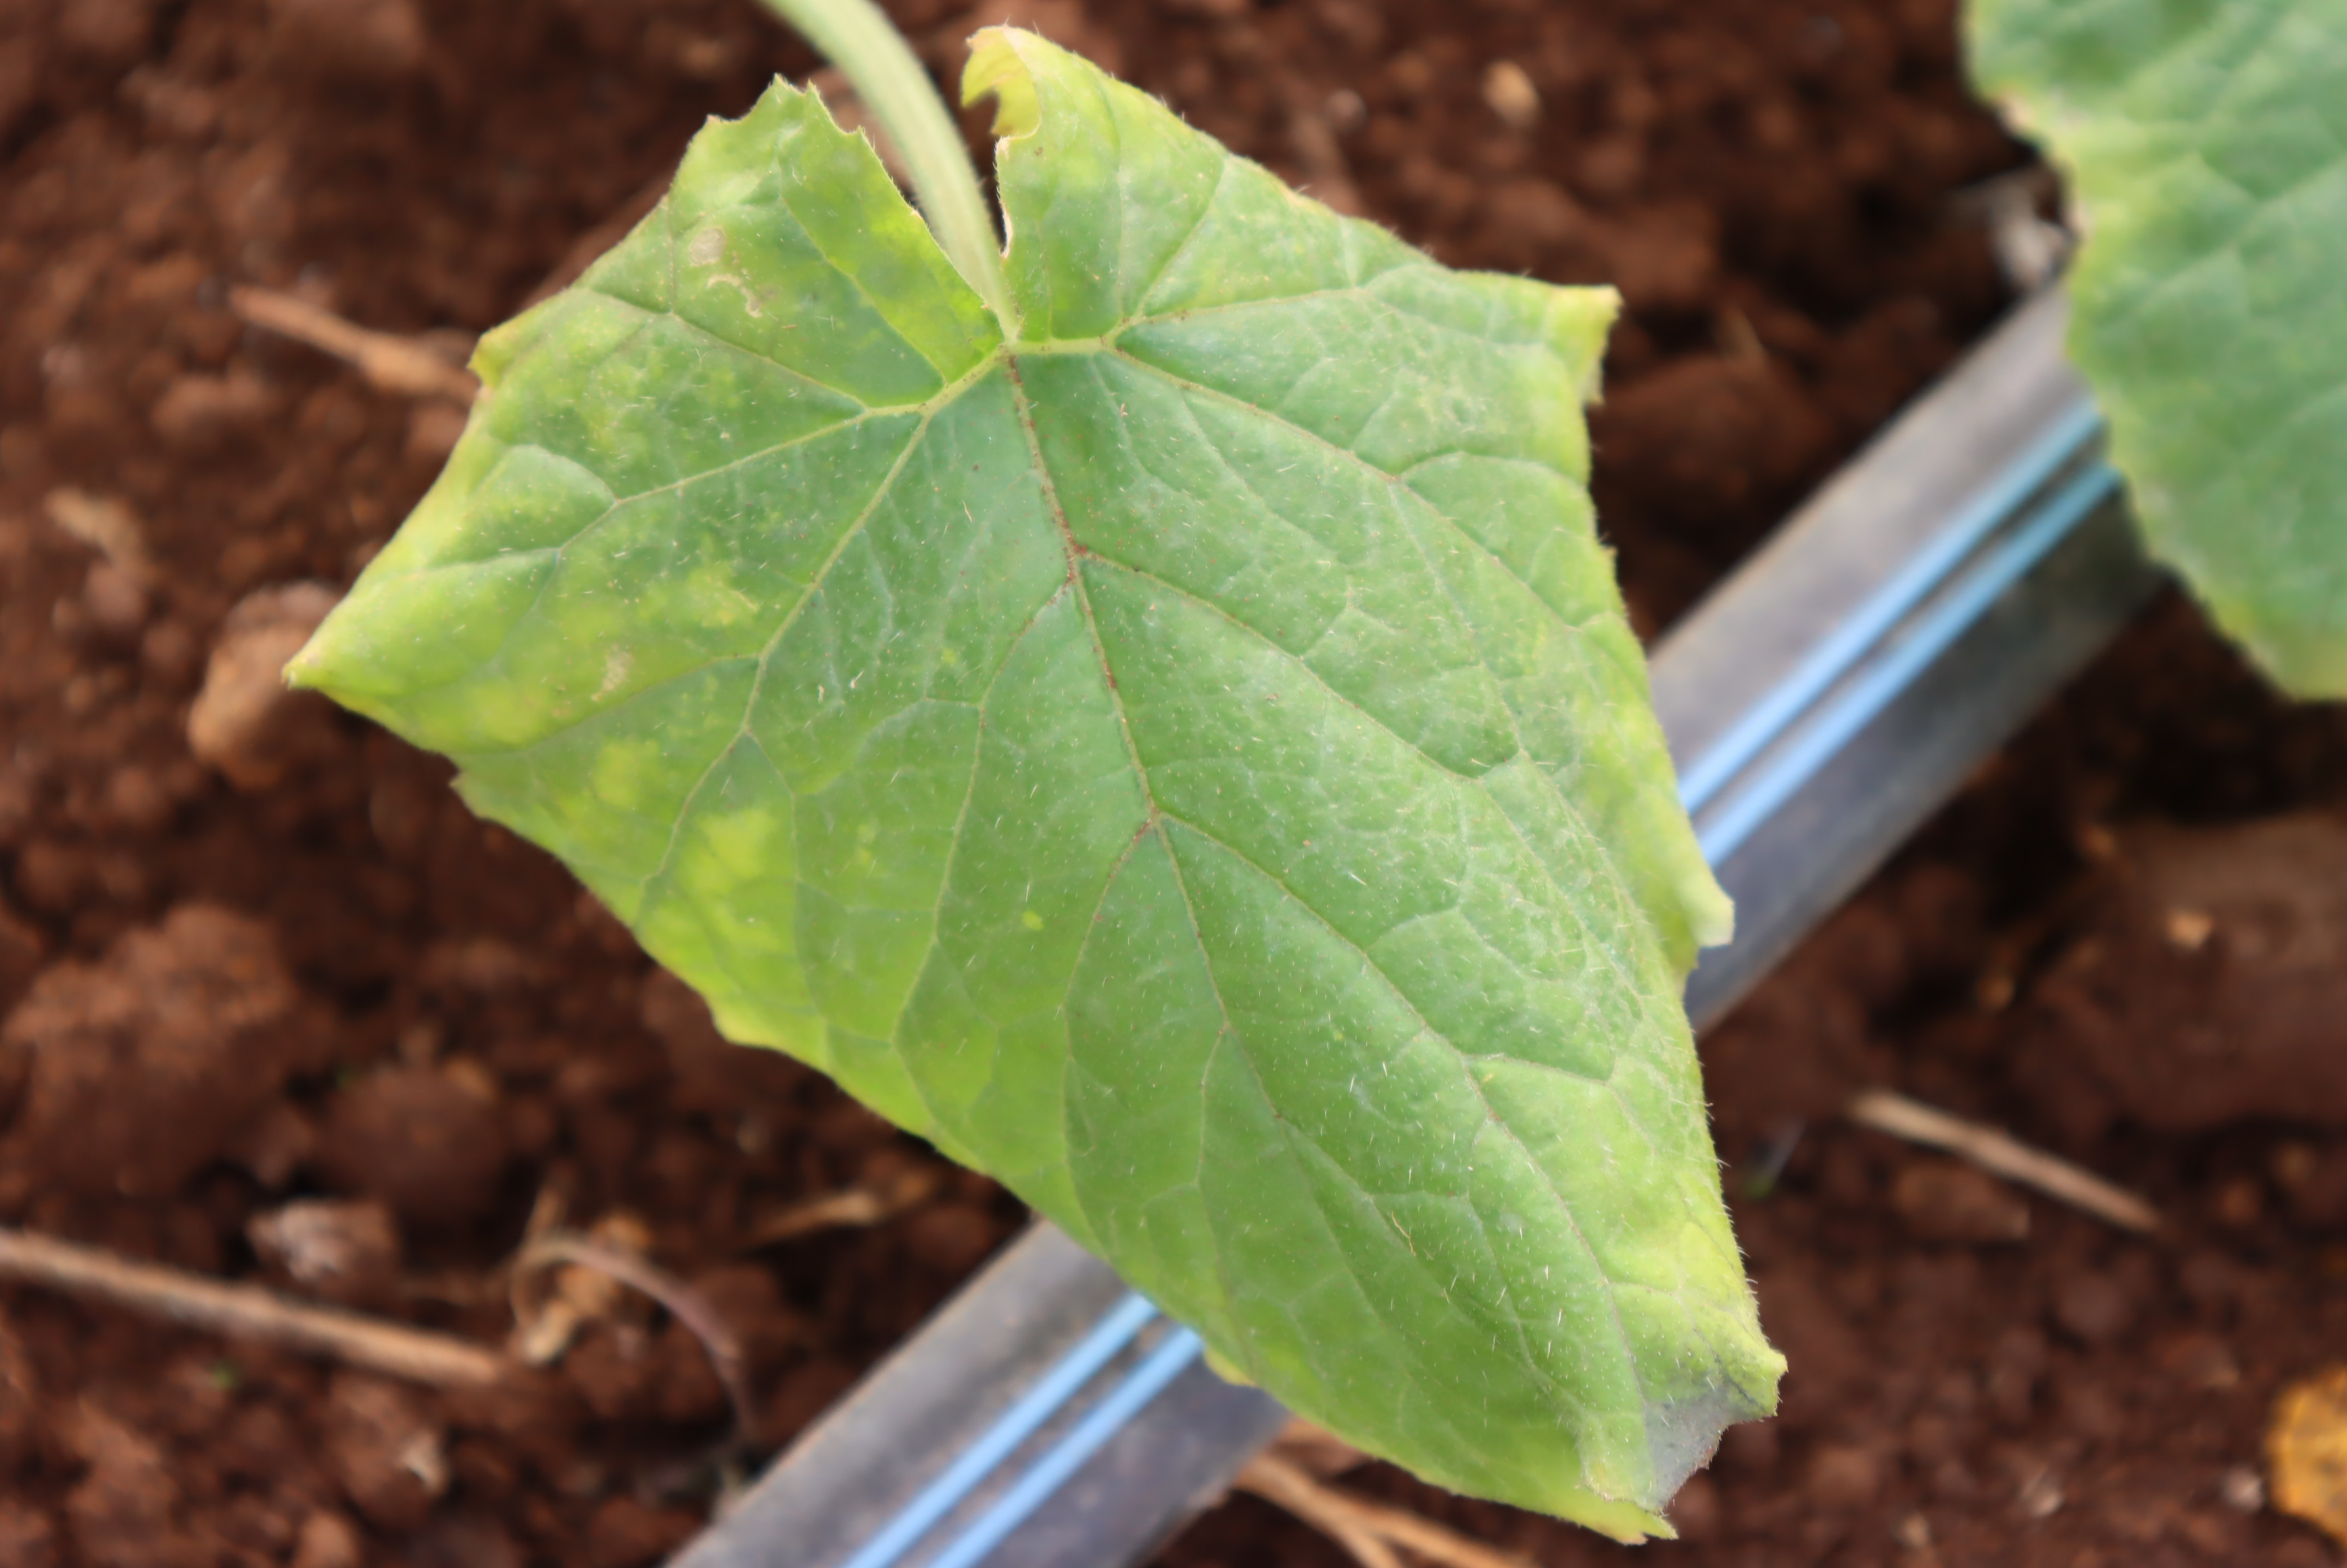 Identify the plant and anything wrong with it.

zucchini, chlorosis
